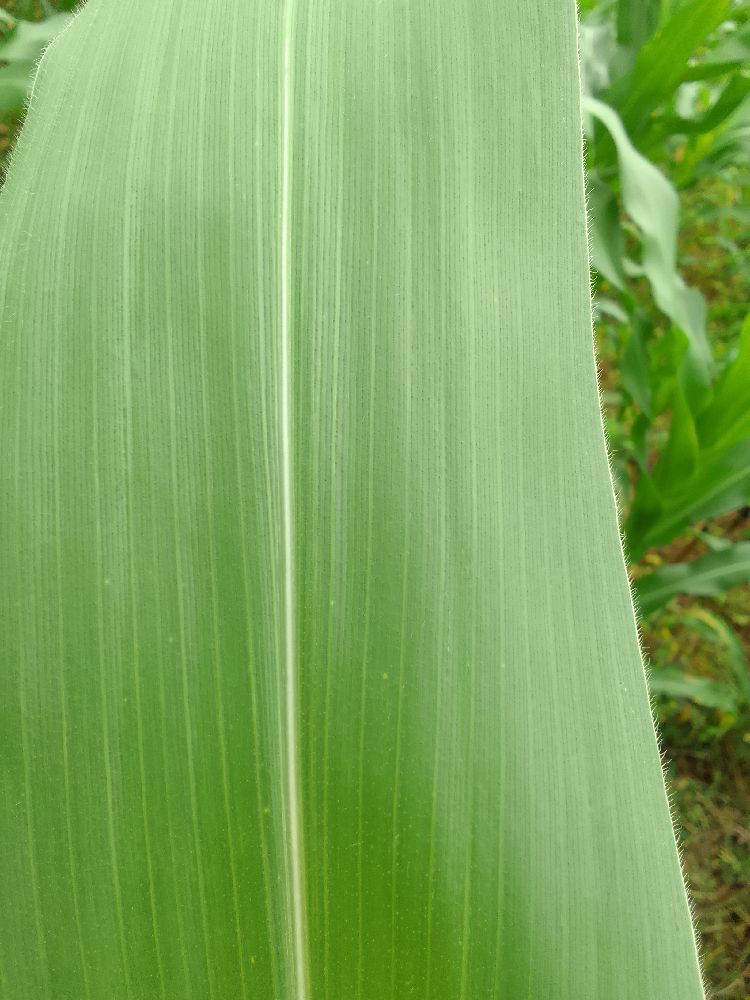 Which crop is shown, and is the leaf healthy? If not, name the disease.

maize, healthy
